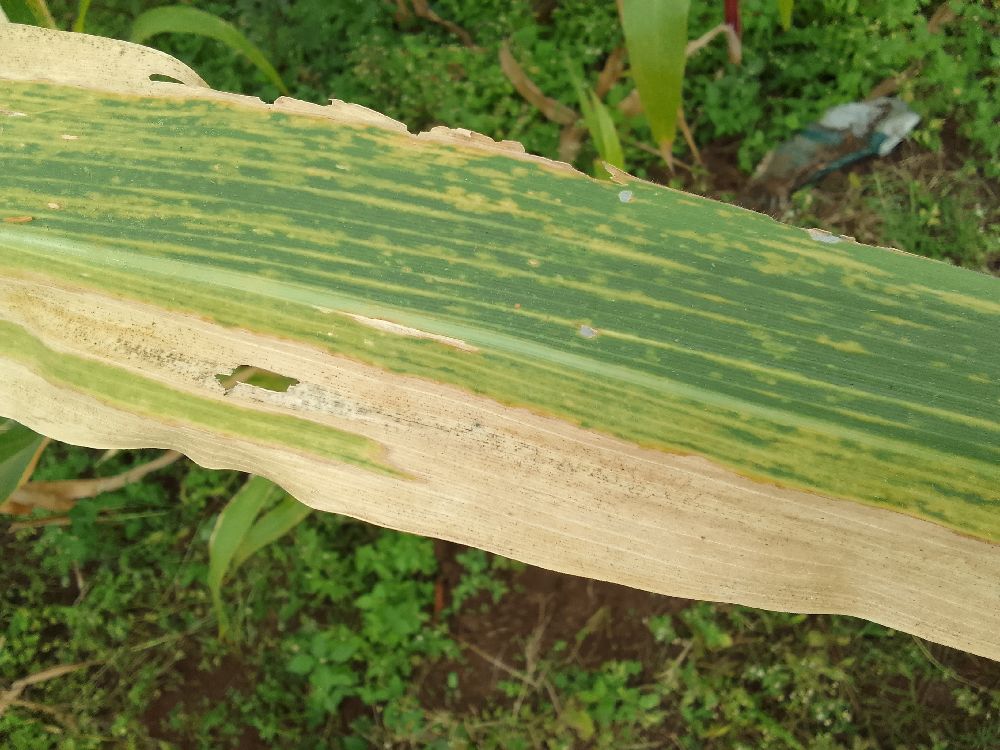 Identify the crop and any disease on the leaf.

maize, maize lethal necrosis
